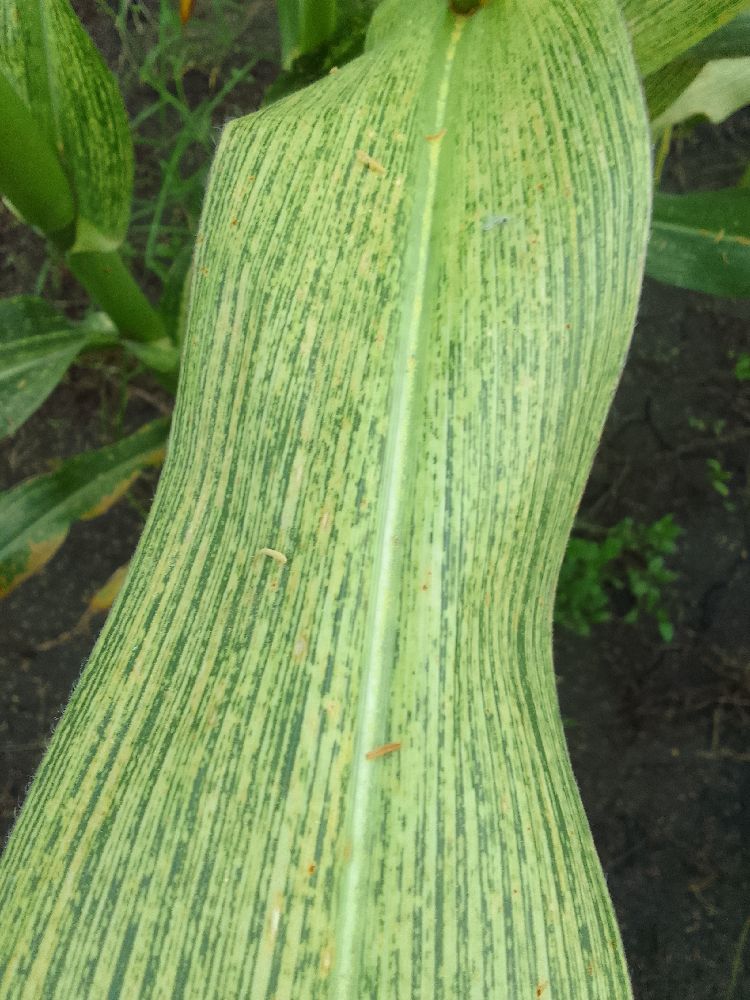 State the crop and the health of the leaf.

maize, maize streak virus
